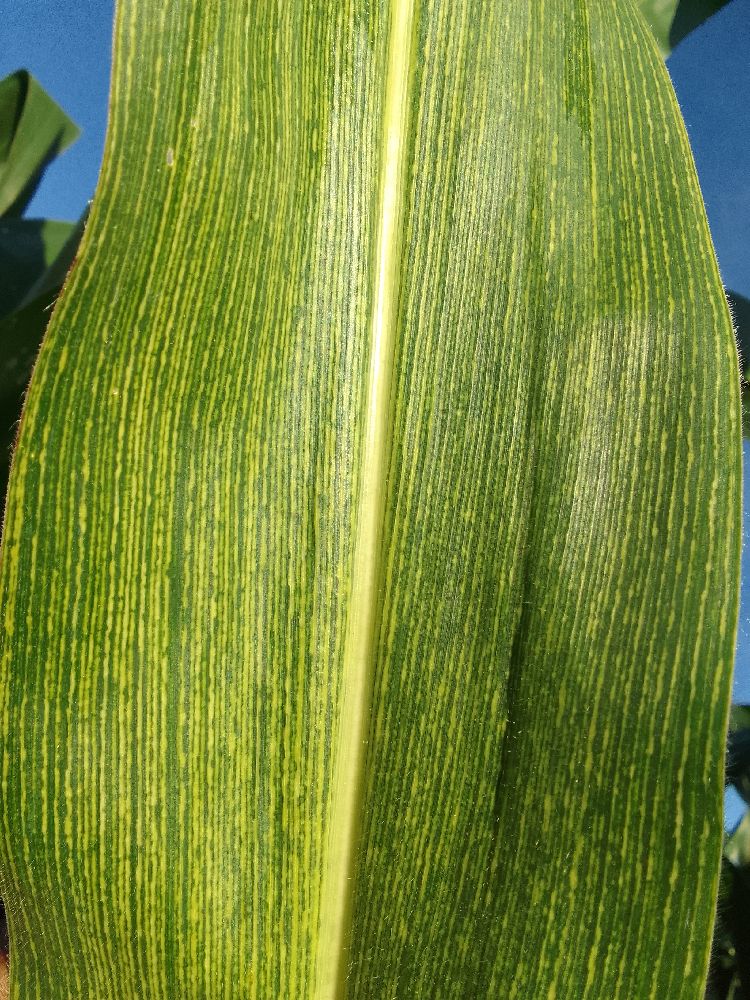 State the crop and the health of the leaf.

maize, maize streak virus
